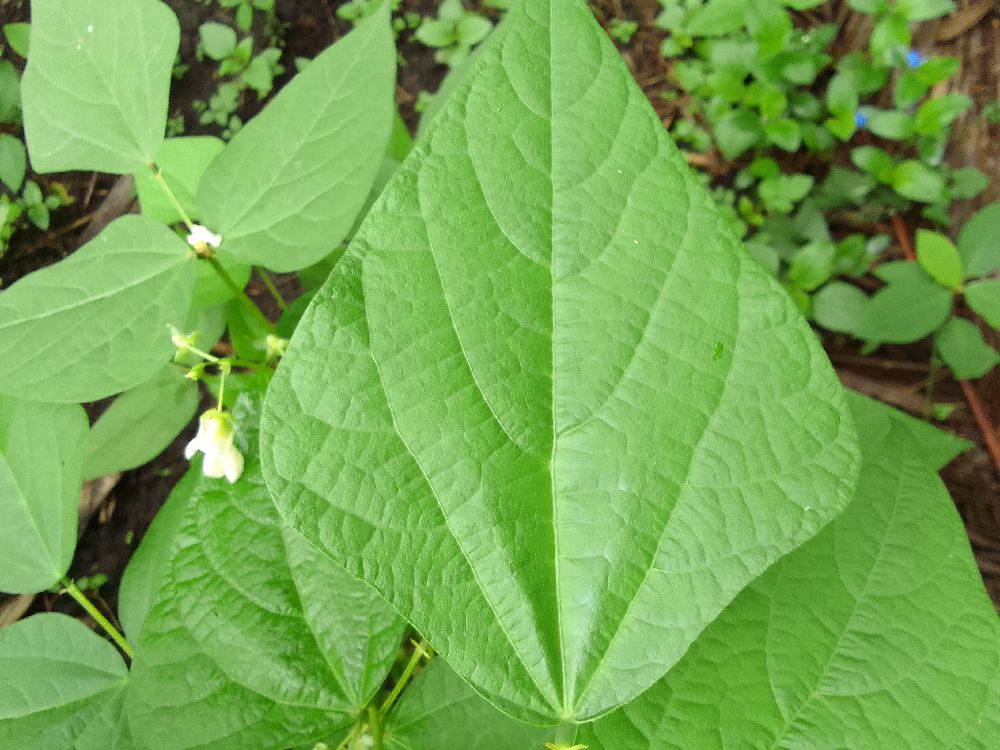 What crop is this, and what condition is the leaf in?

common bean, healthy
